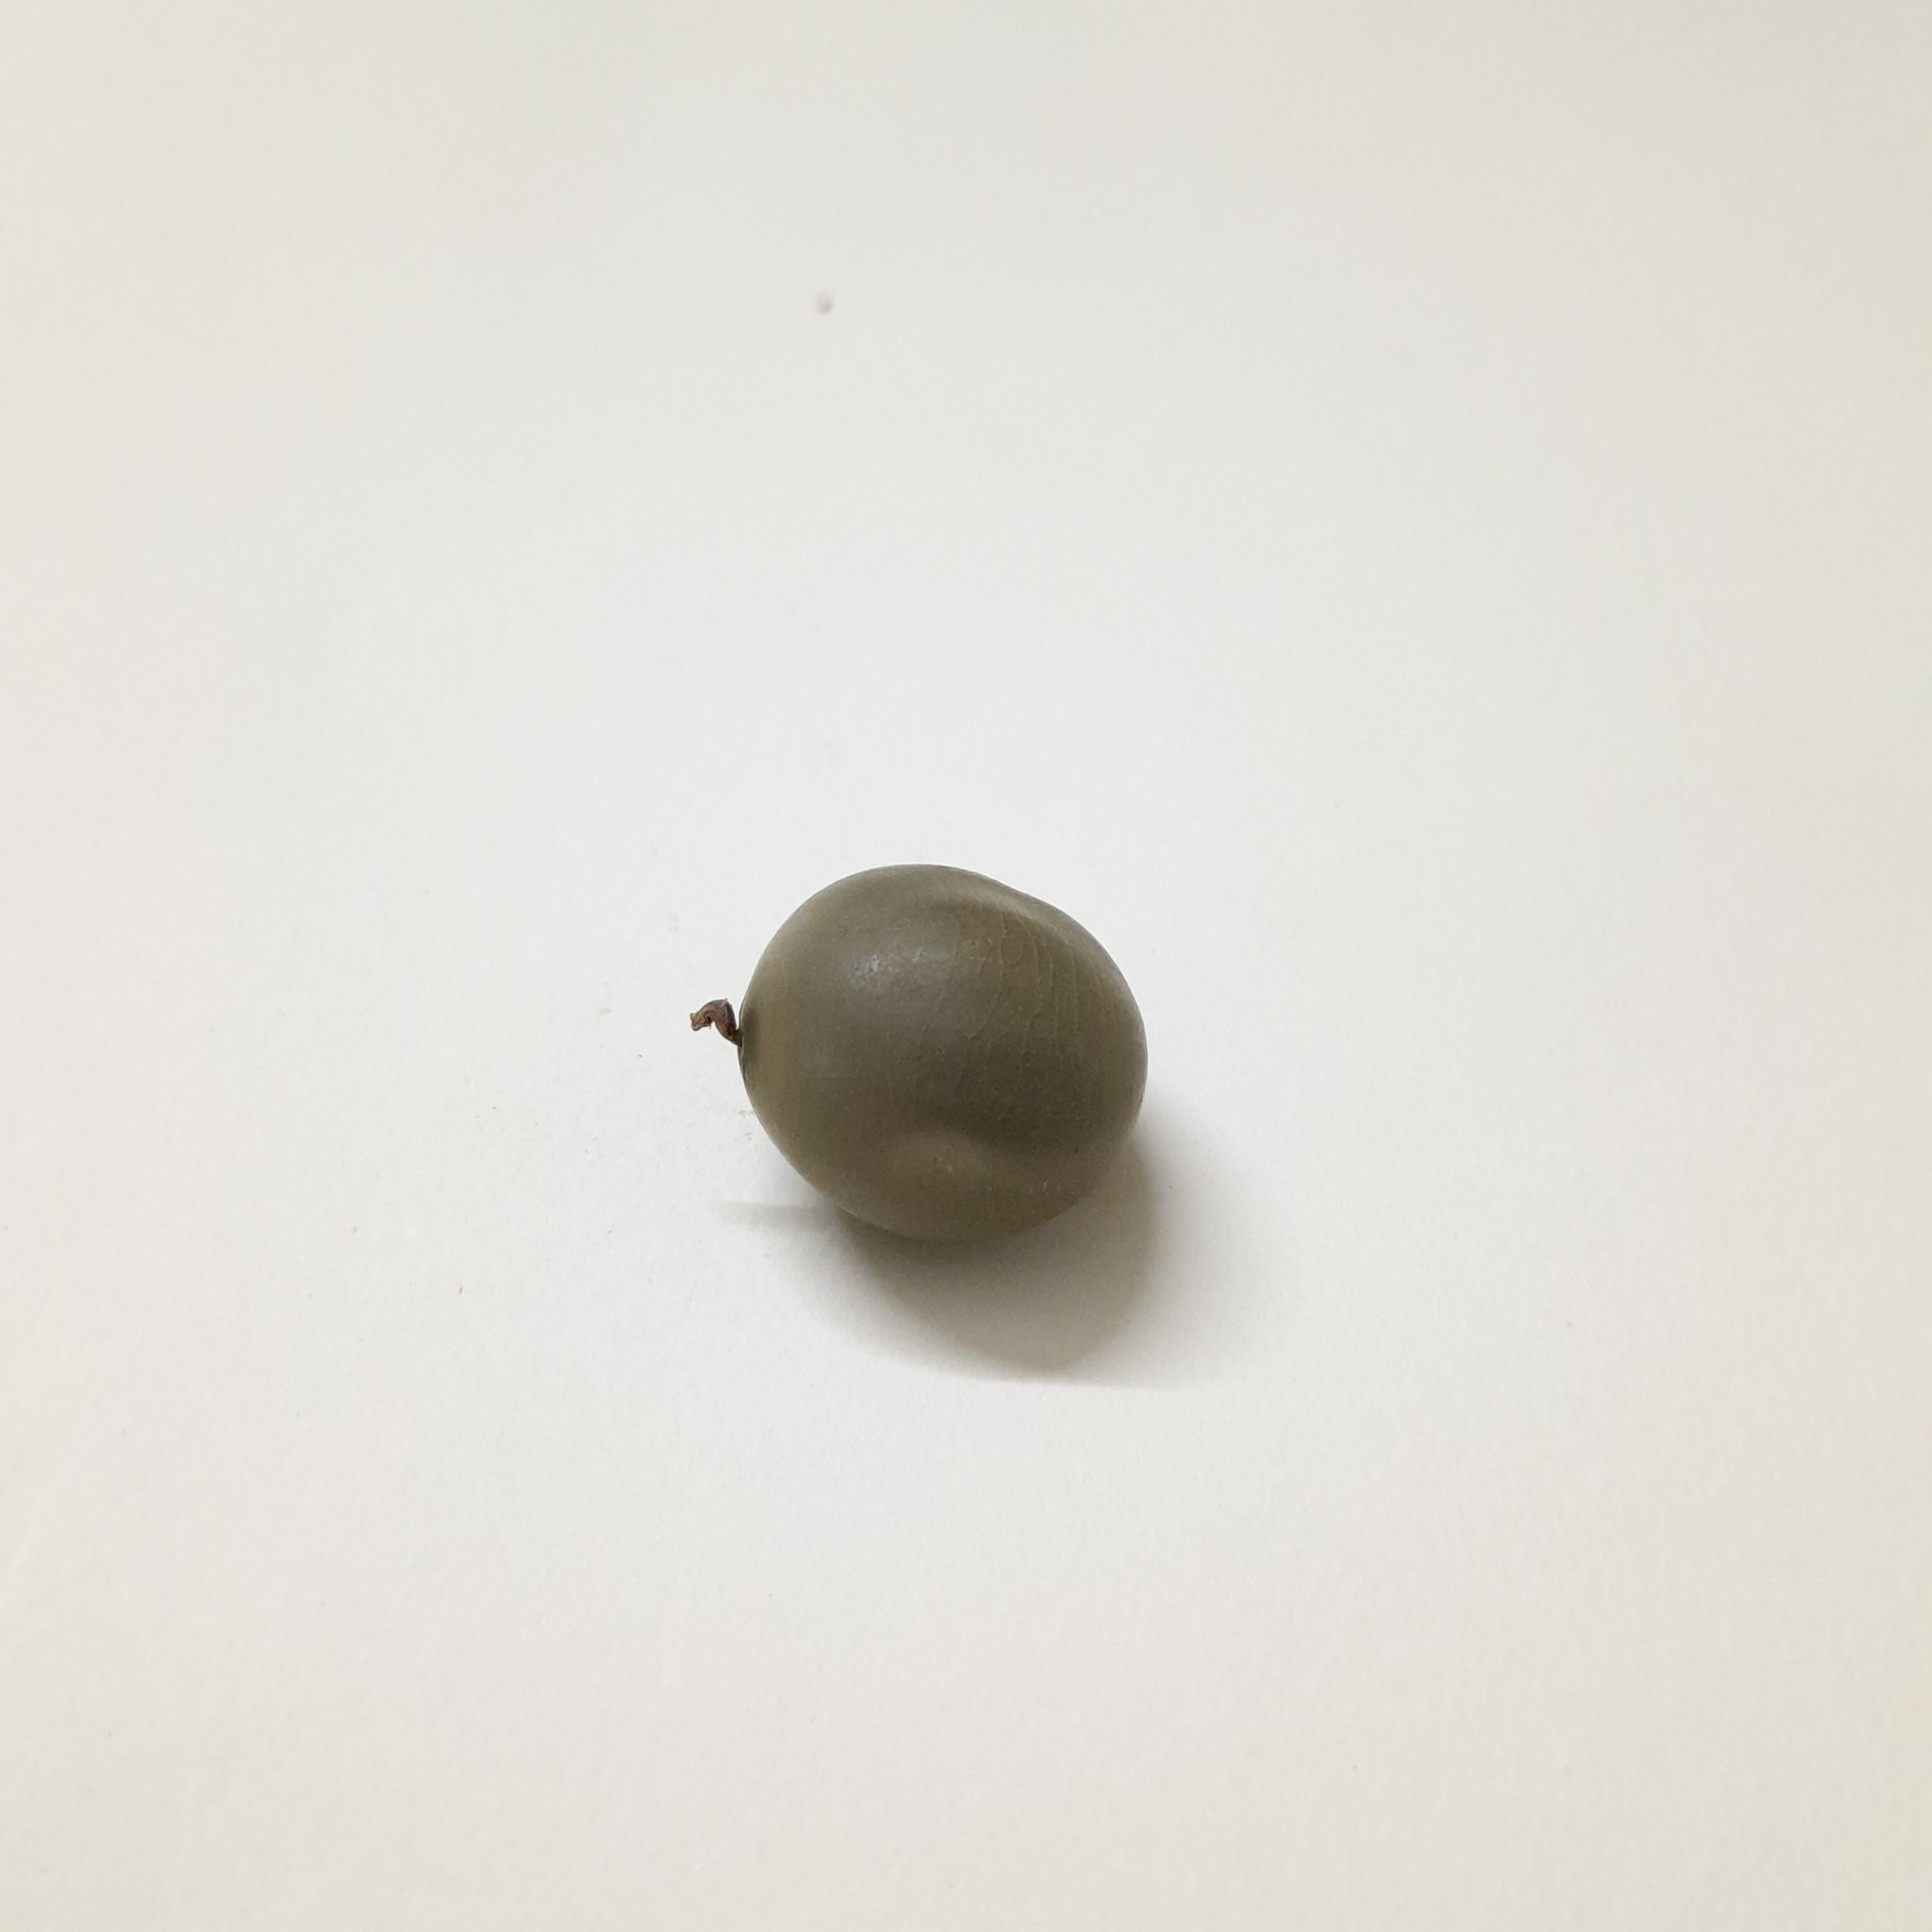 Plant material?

sagargota
